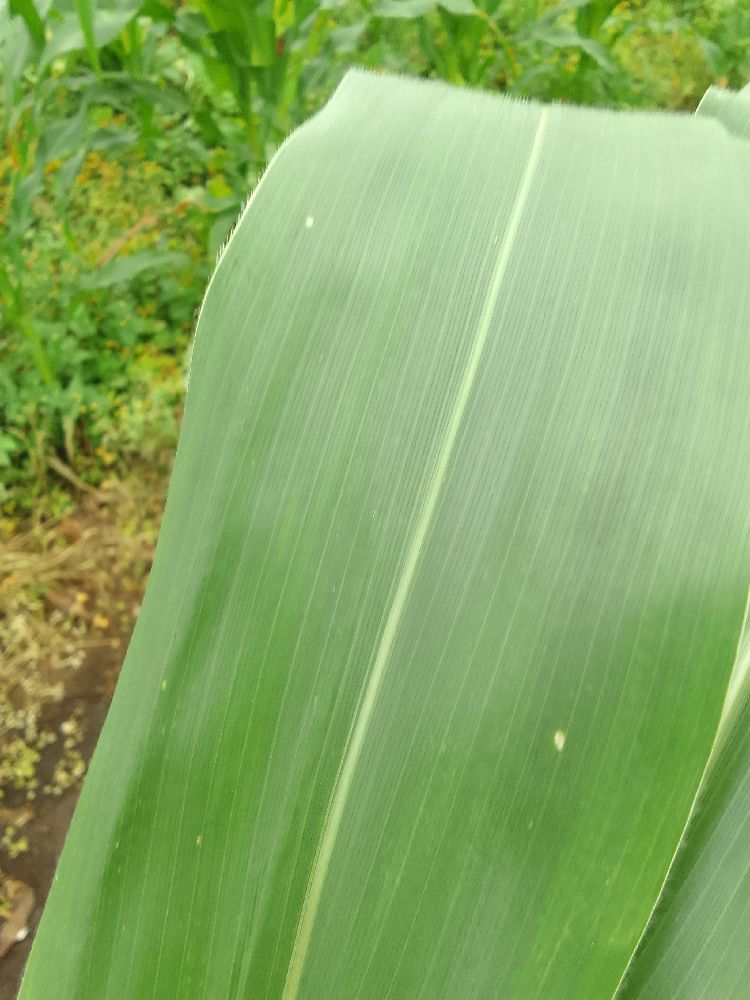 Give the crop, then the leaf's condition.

maize, healthy
